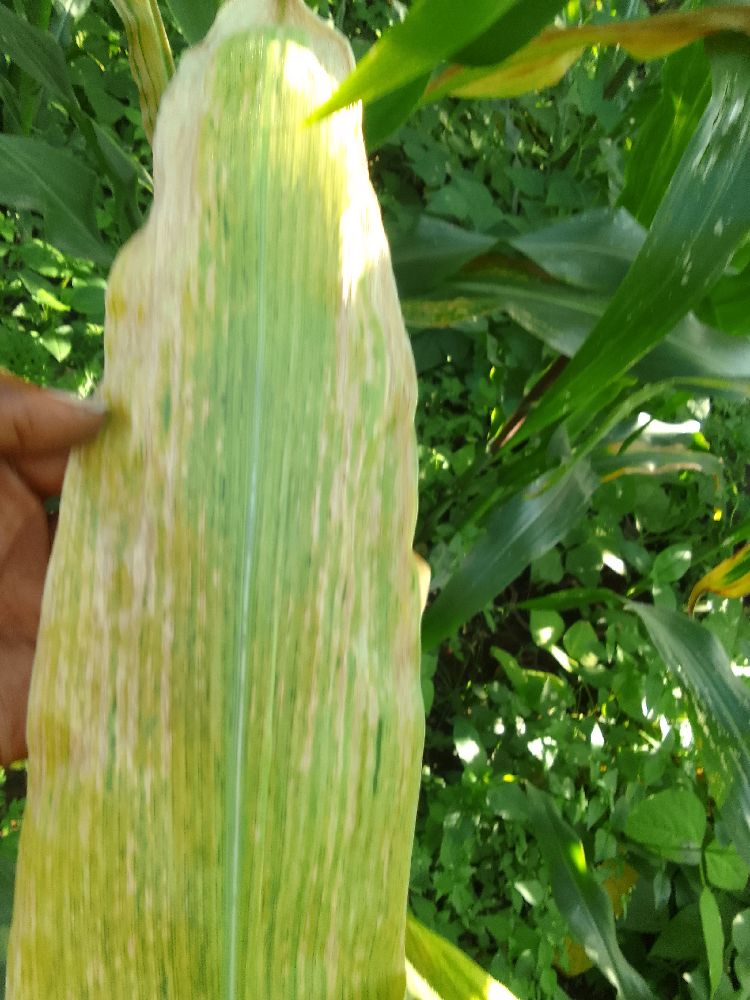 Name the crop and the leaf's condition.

maize, maize lethal necrosis
